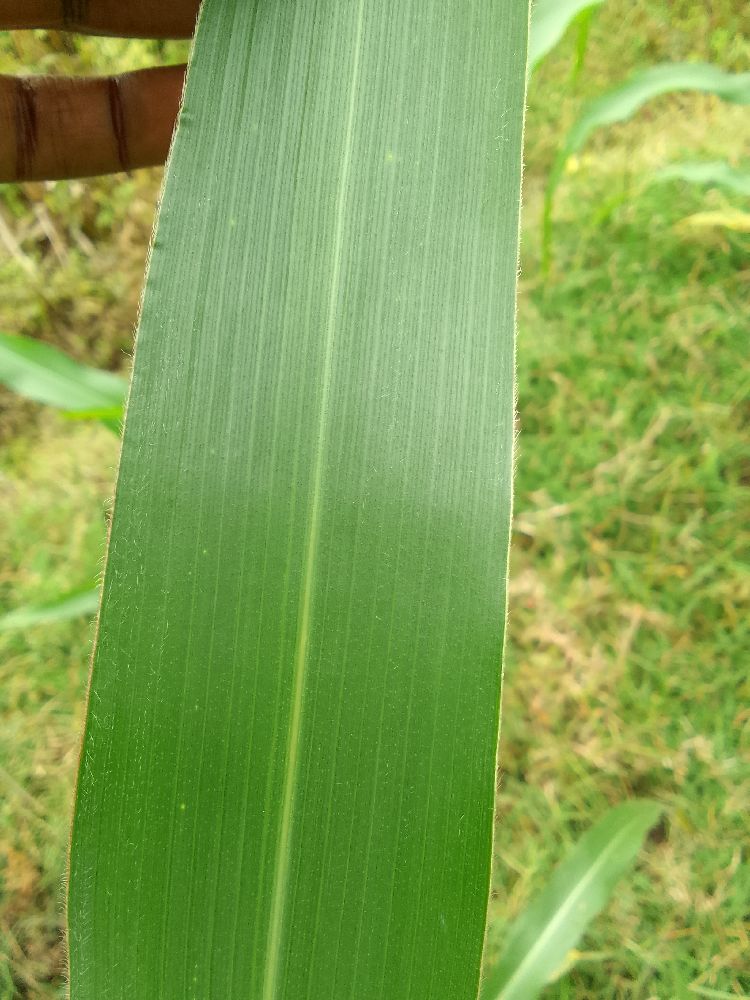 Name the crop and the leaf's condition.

maize, healthy
